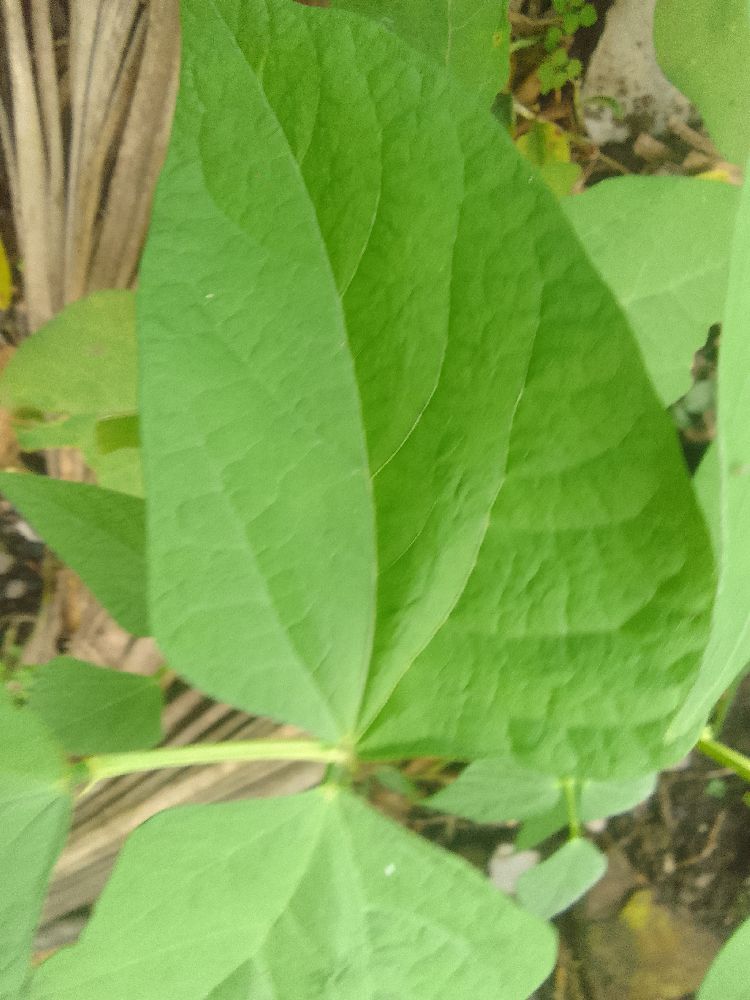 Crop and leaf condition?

common bean, healthy
